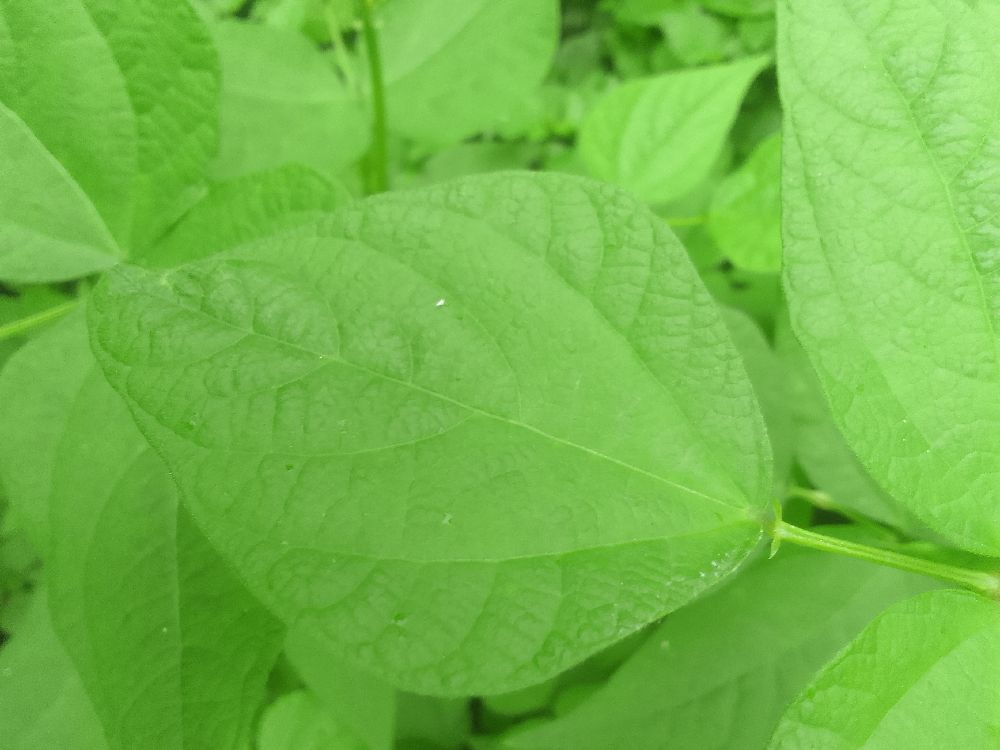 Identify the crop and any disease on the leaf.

common bean, healthy
